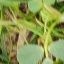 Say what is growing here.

unstructured weed
